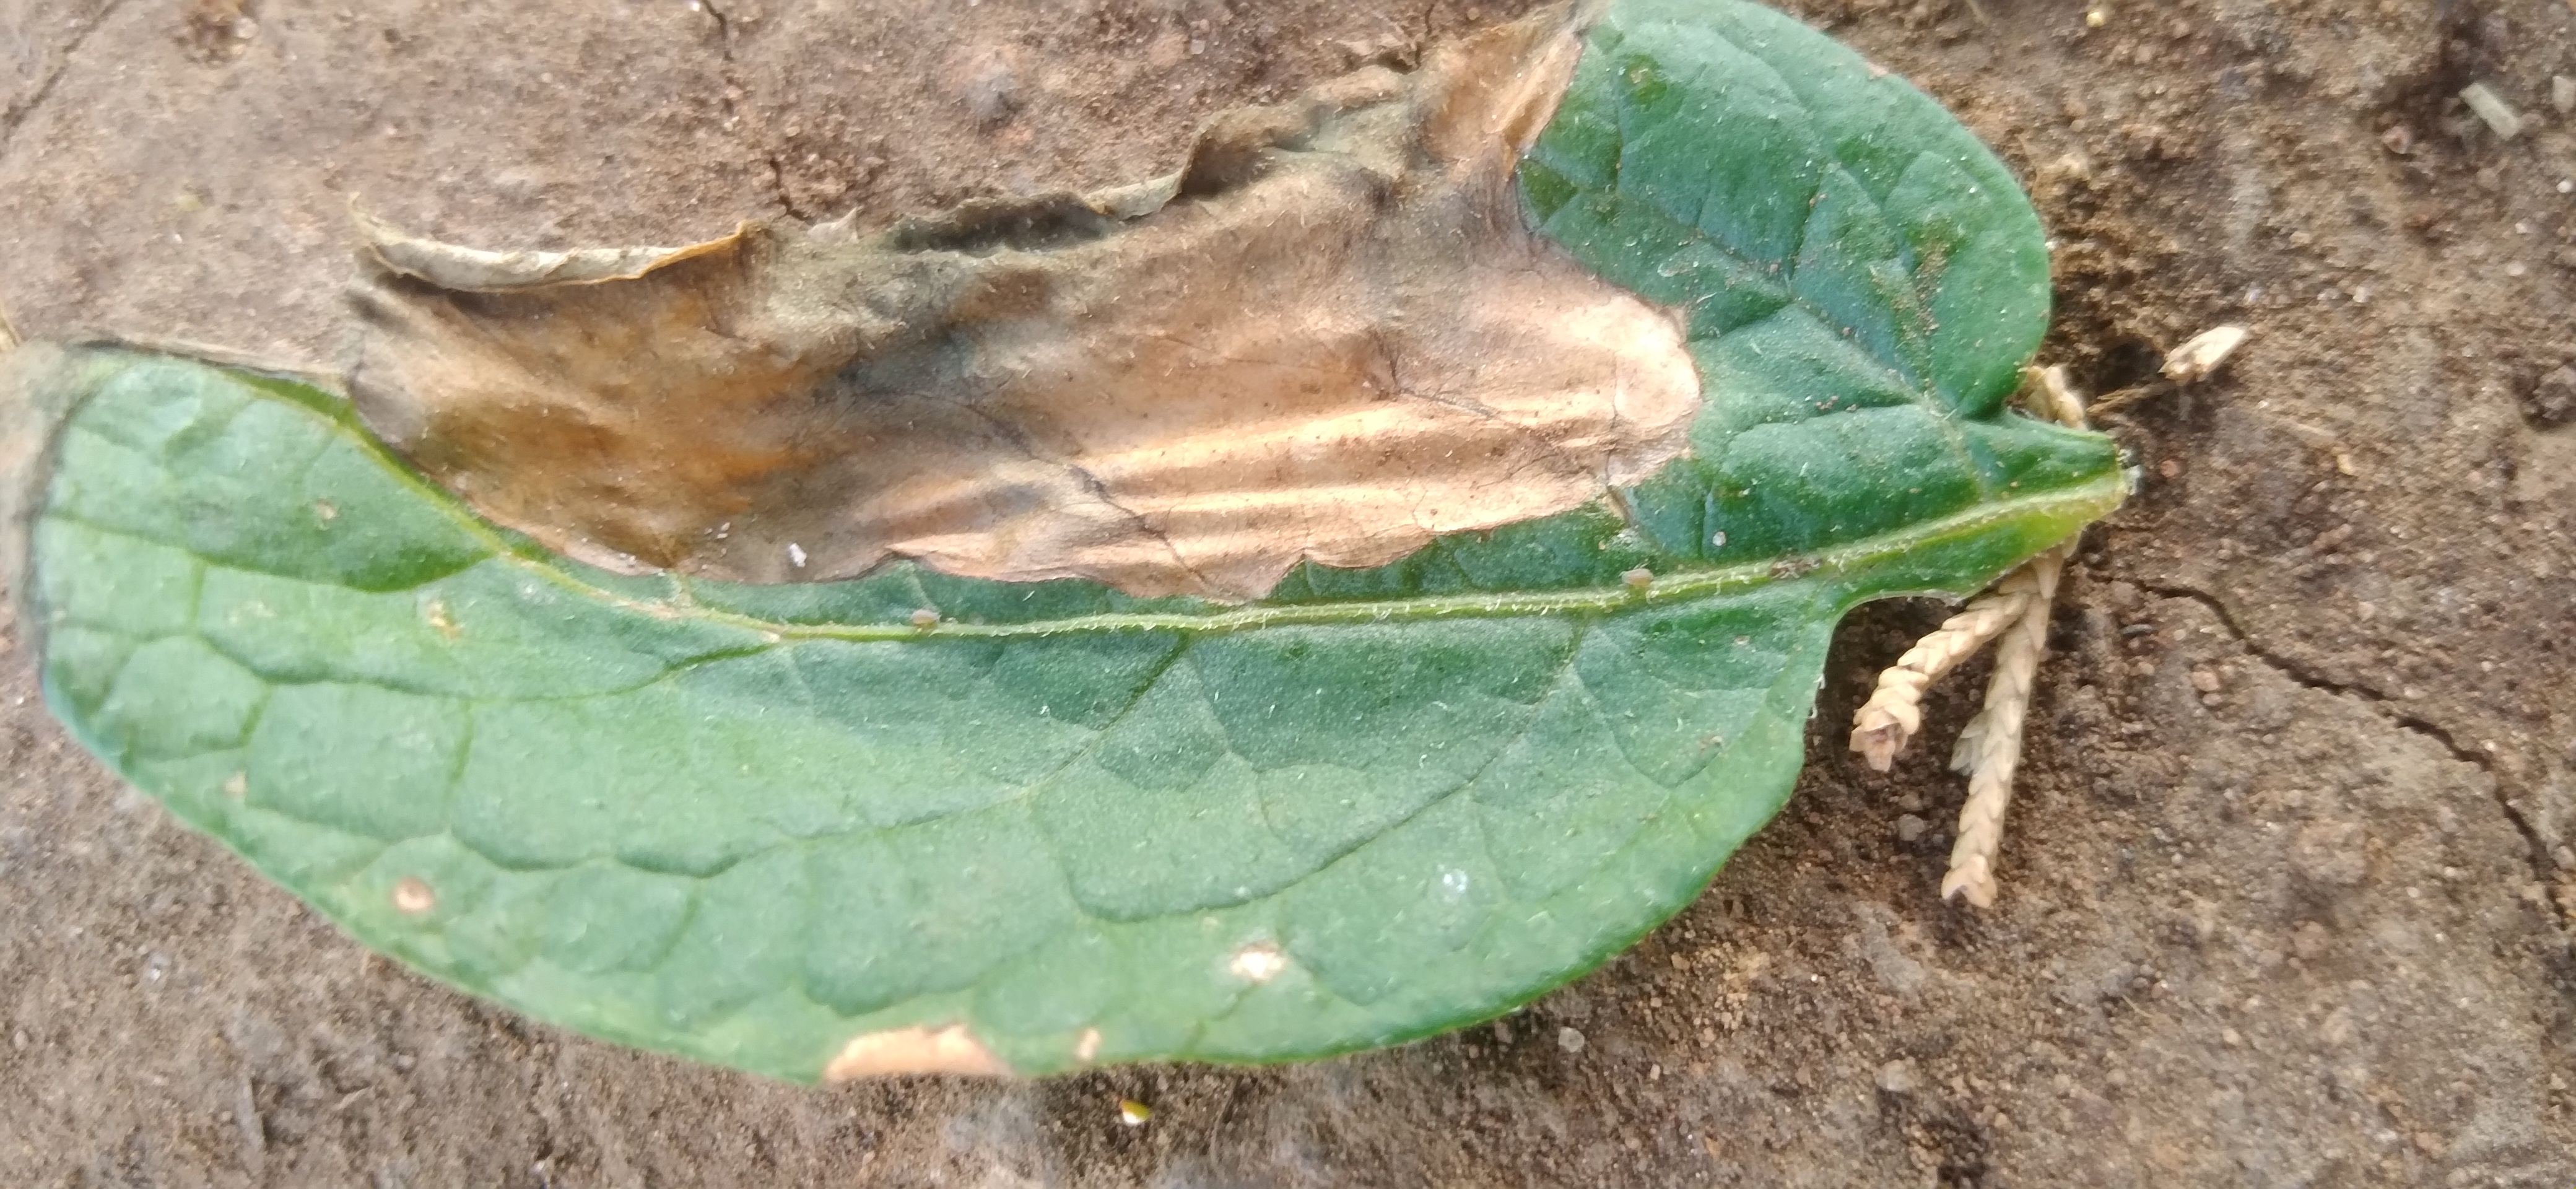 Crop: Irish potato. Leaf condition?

early blight
